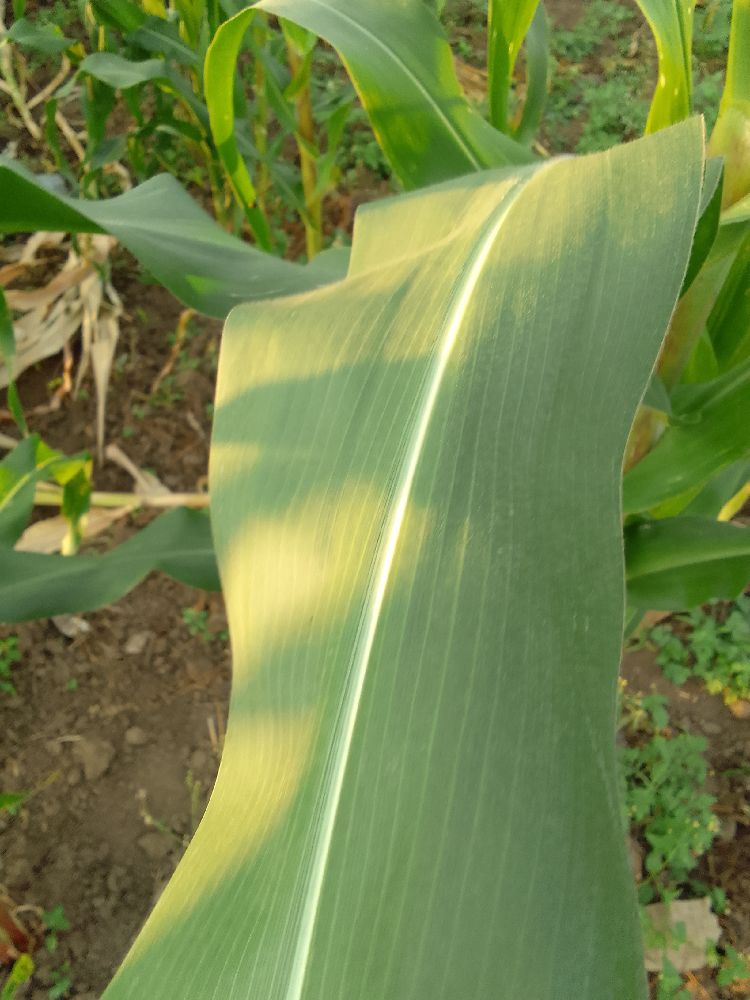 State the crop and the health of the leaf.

maize, healthy
